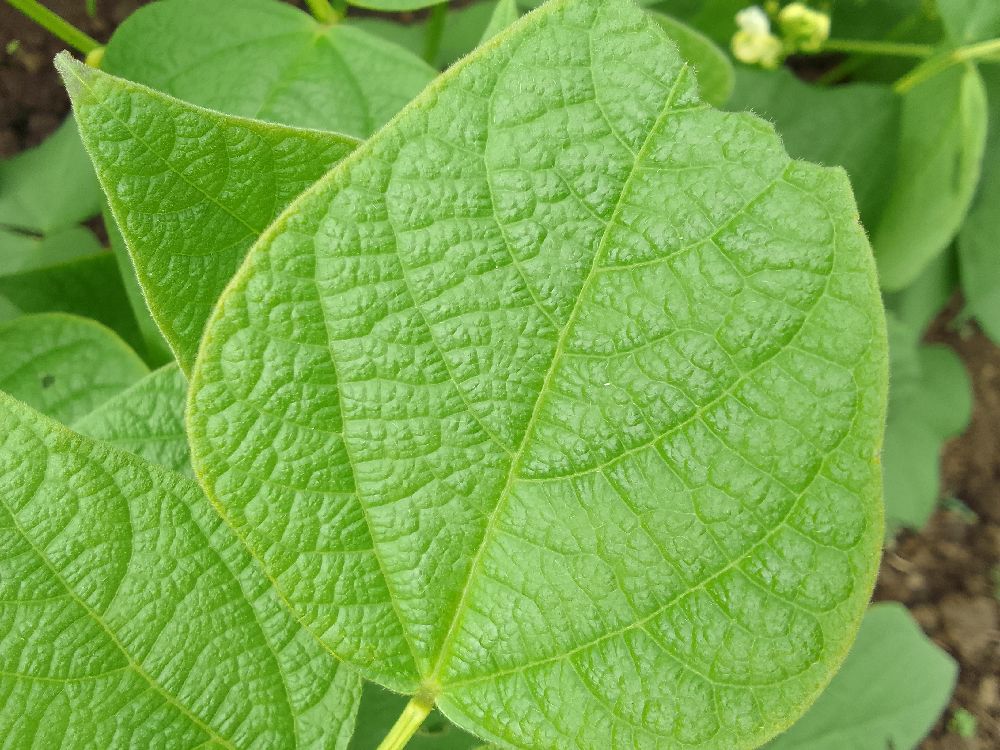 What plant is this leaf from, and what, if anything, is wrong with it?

common bean, healthy
